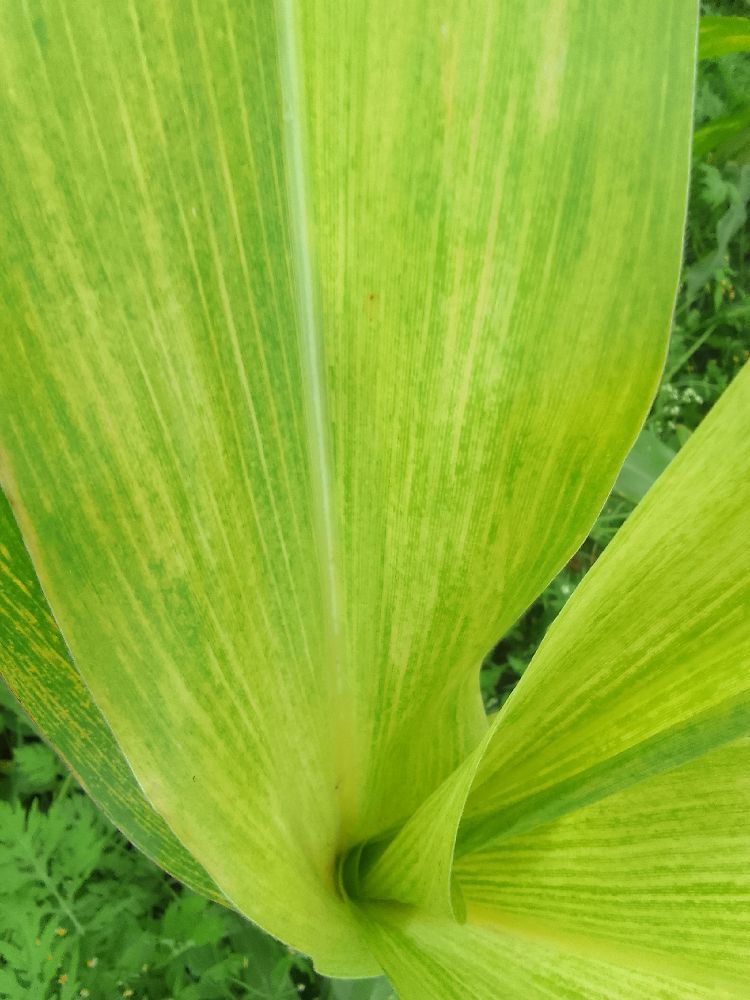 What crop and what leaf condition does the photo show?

maize, maize lethal necrosis
